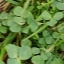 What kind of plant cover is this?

unstructured weed
